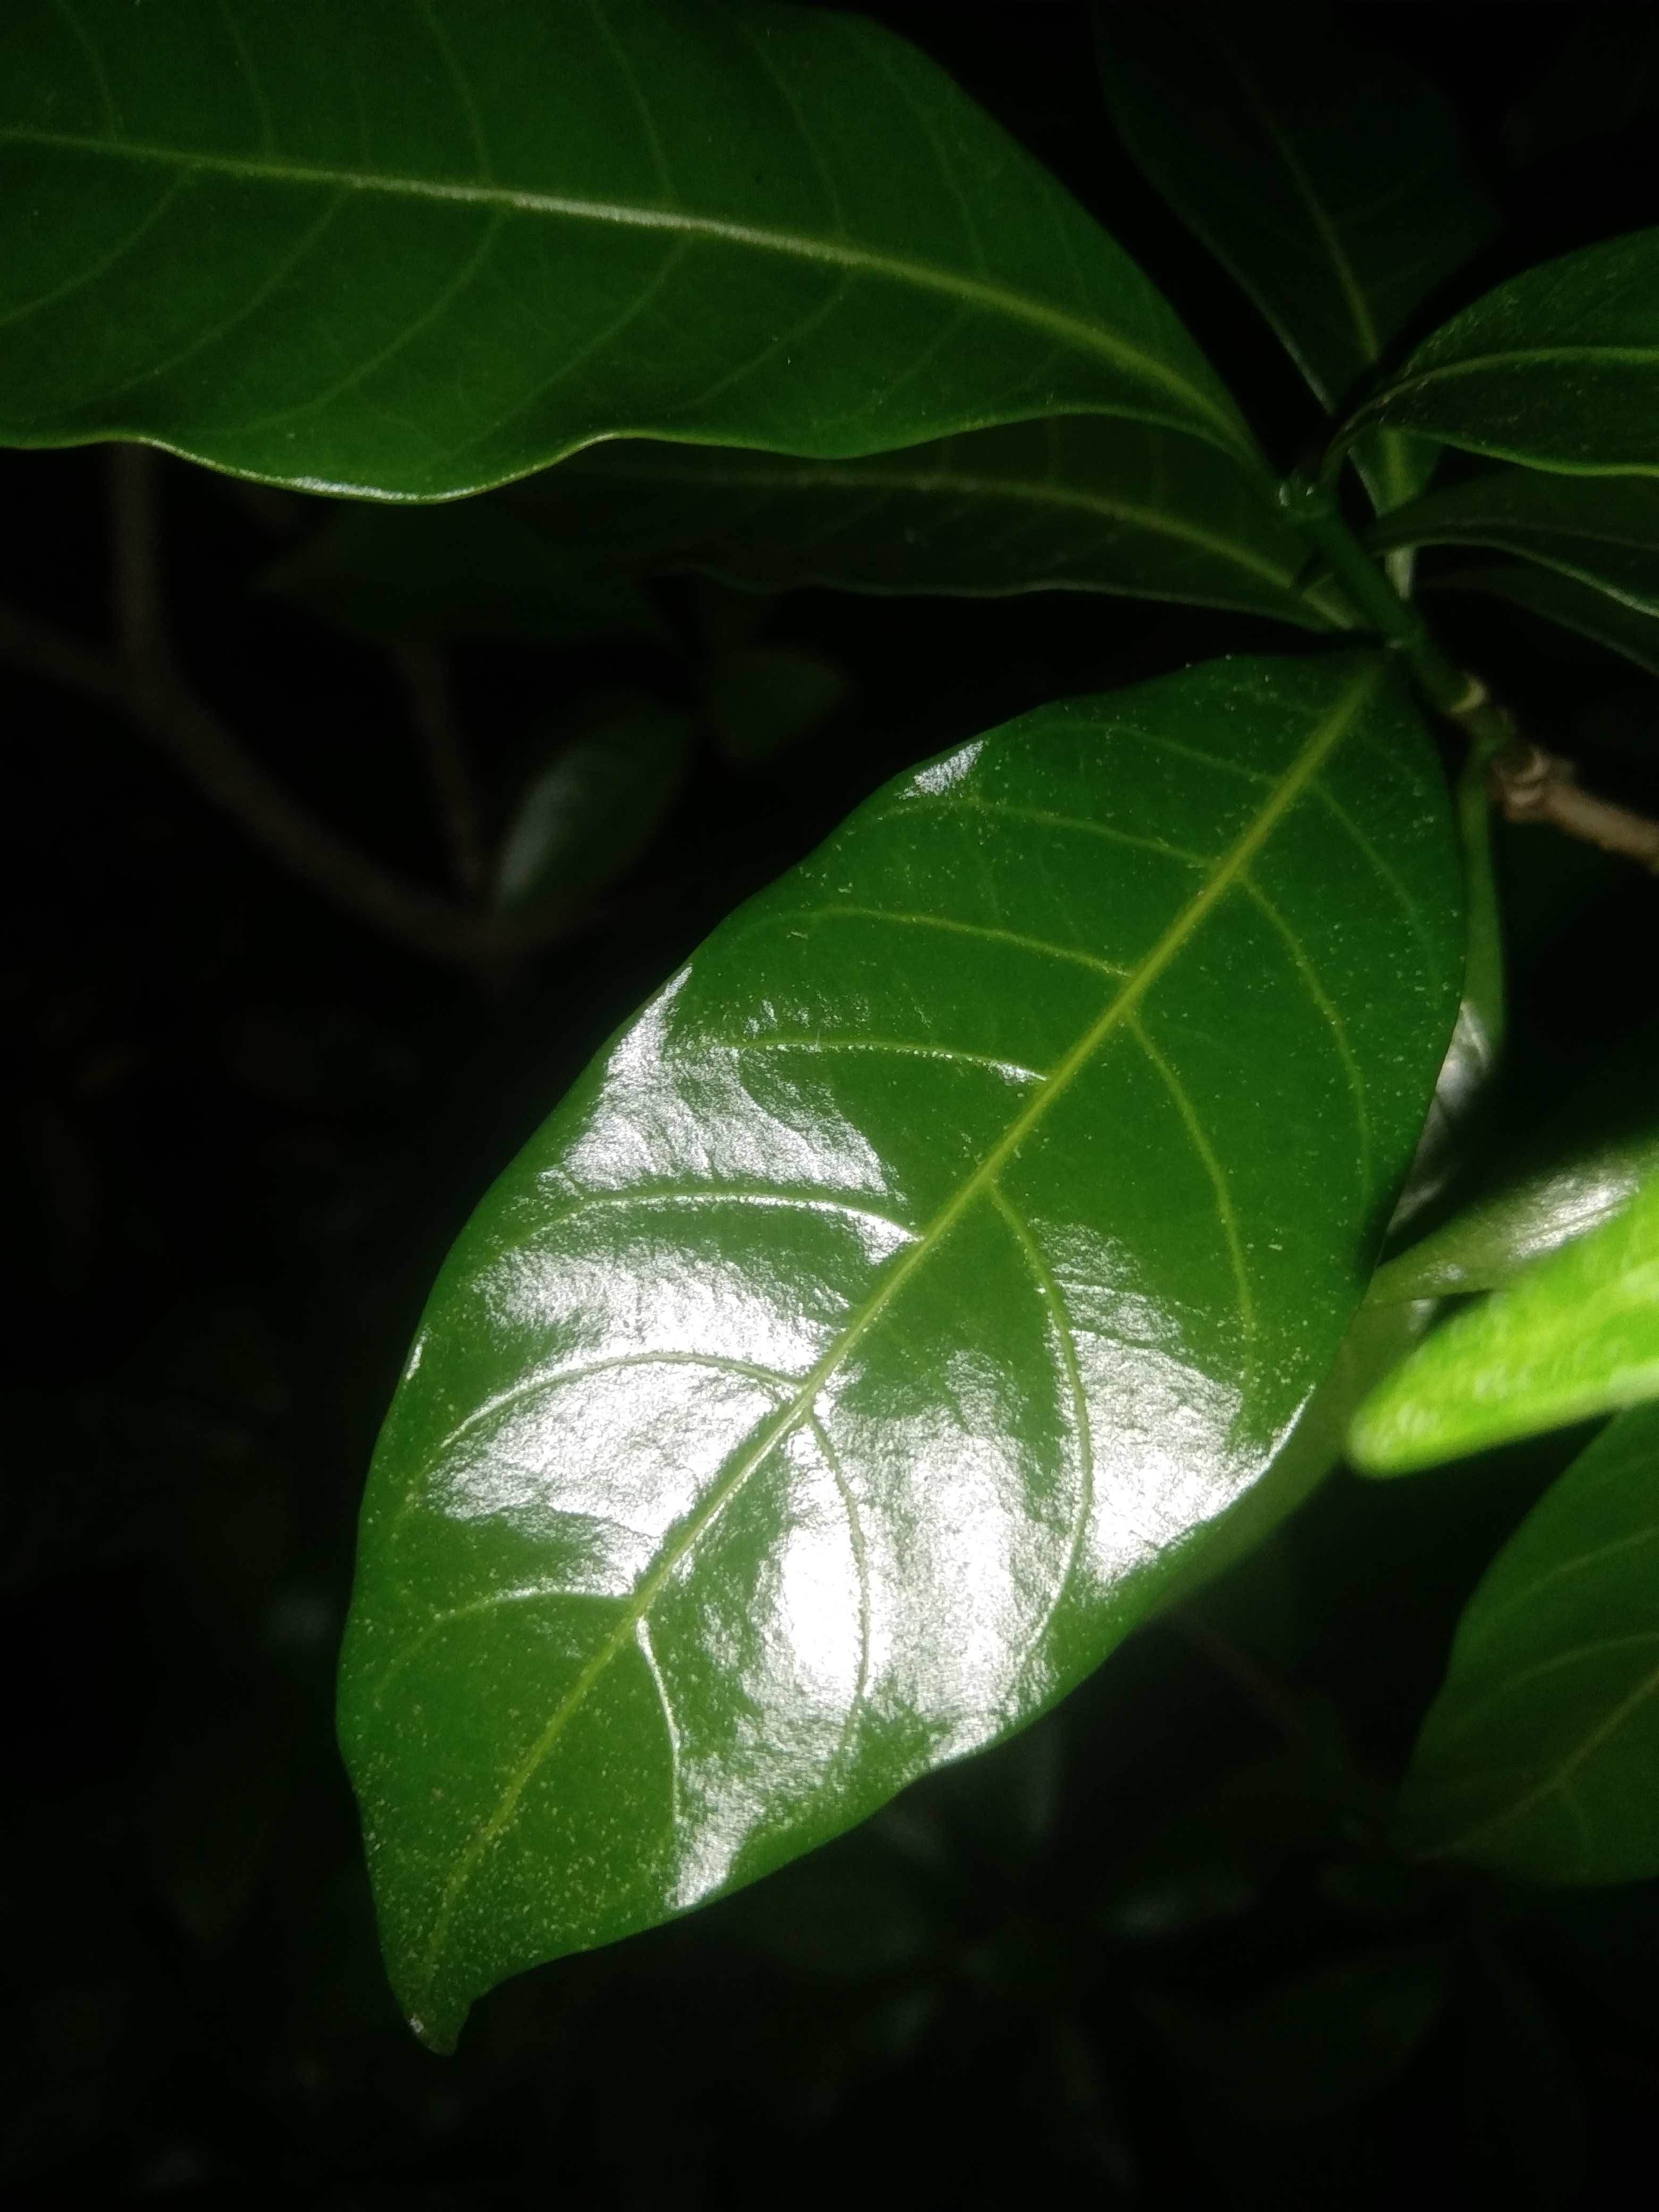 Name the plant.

togor
